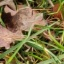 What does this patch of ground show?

grass
